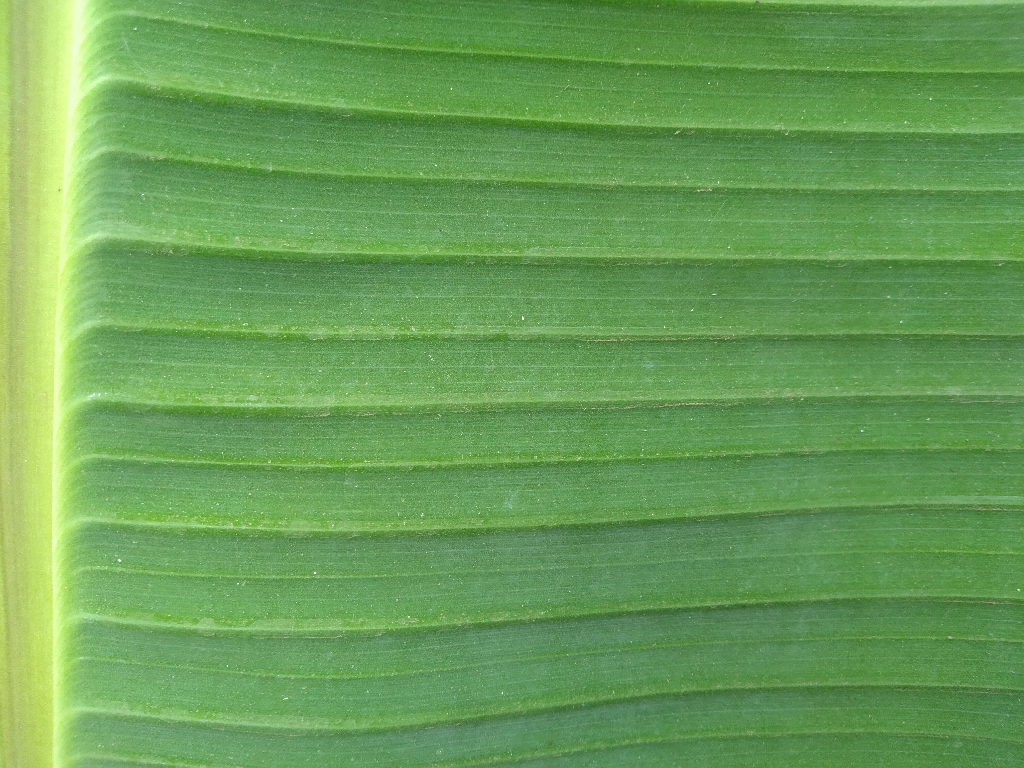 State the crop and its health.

banana, healthy
